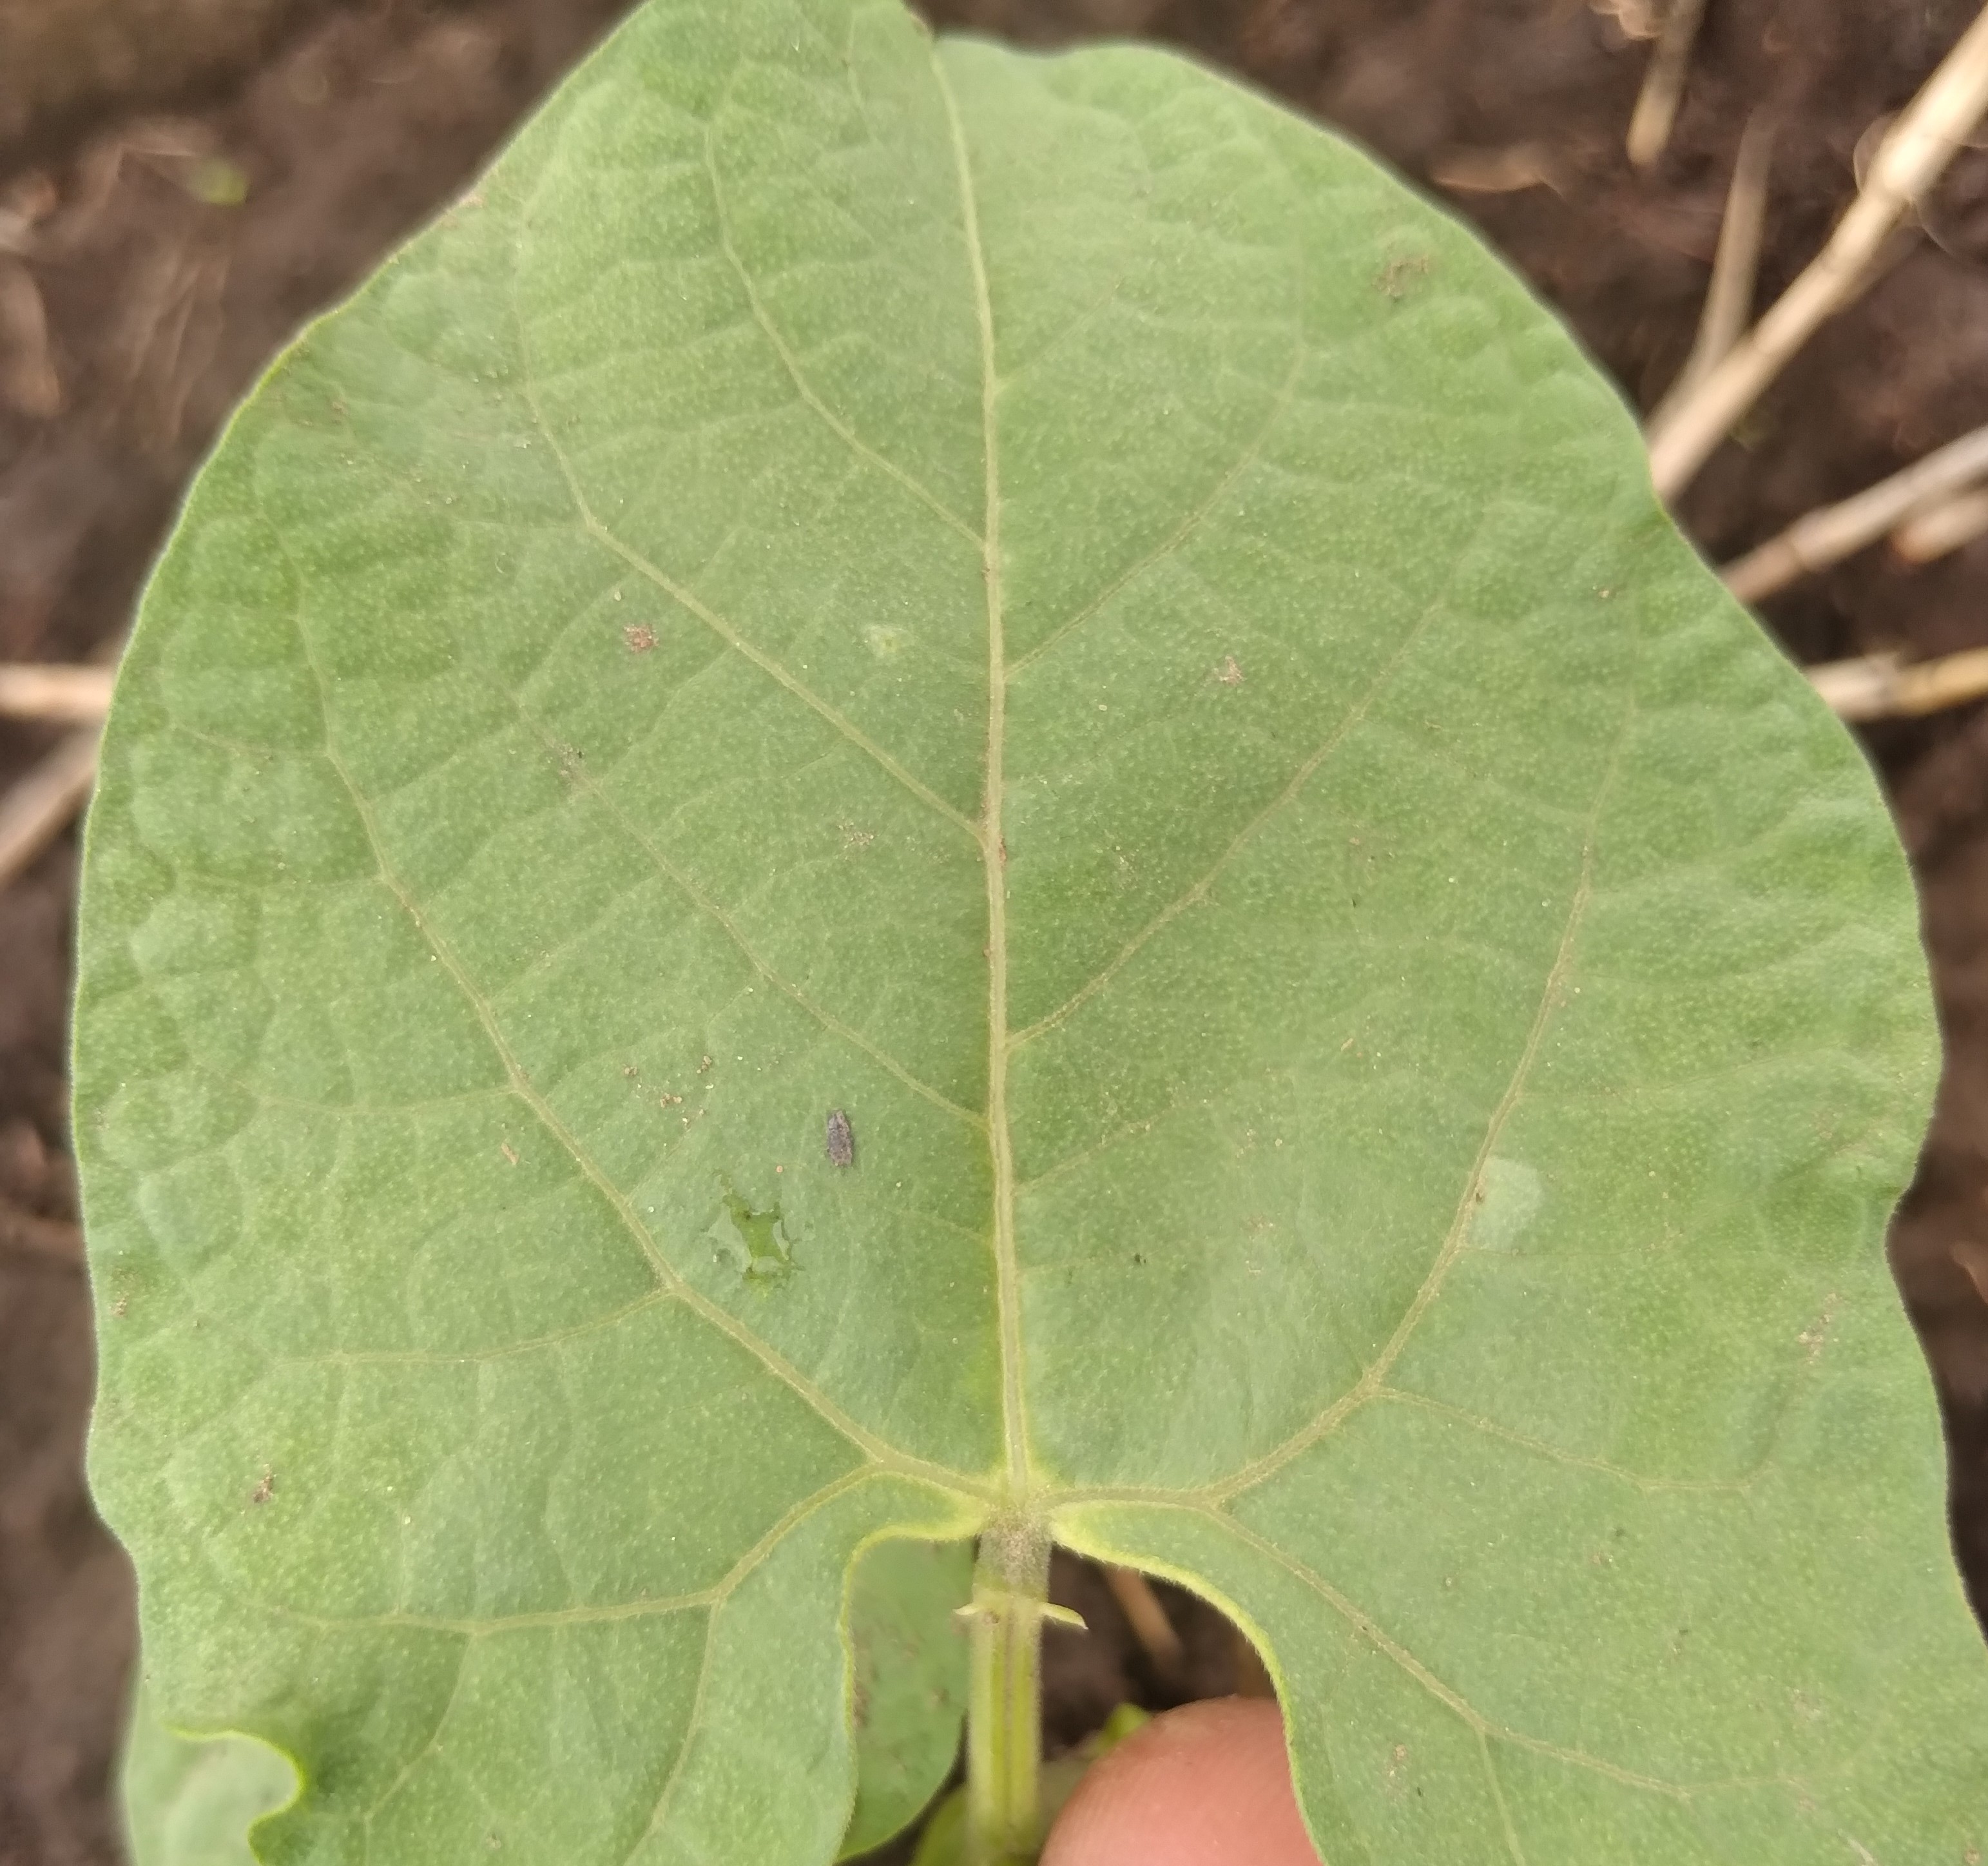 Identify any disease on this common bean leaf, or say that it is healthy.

healthy
